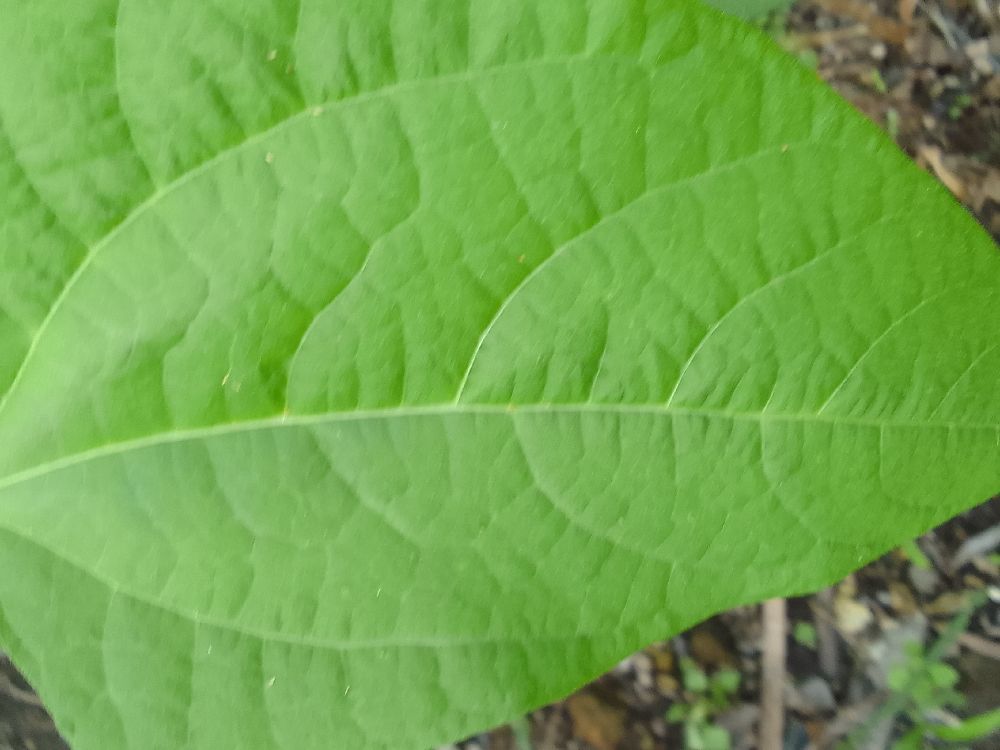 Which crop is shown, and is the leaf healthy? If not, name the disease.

common bean, healthy
